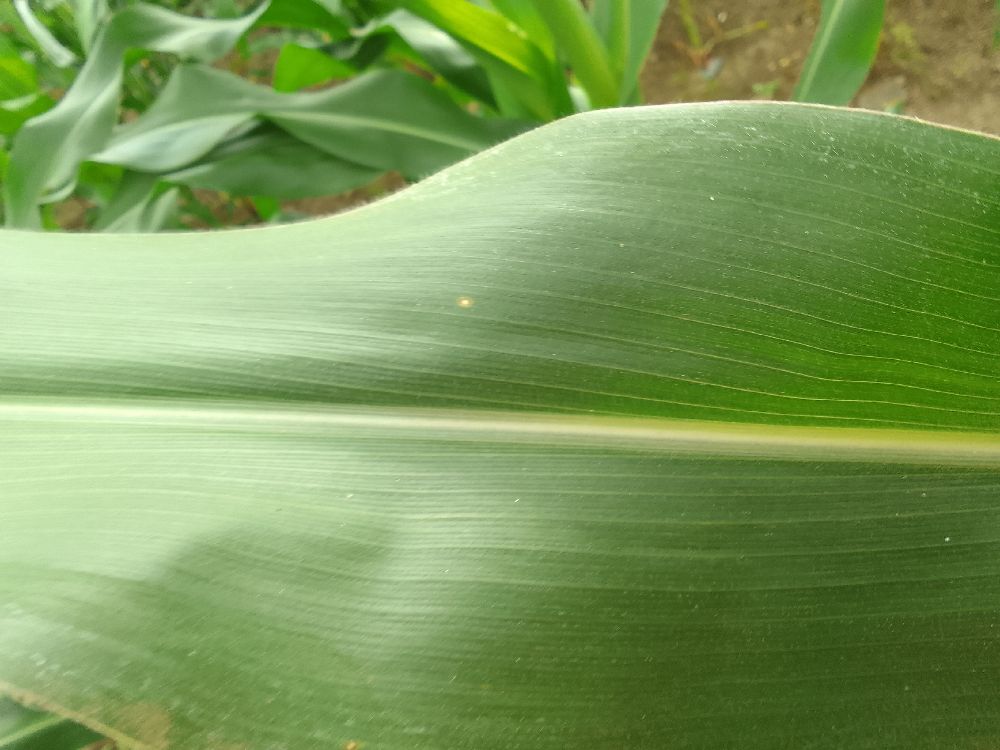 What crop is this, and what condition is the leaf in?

maize, healthy
